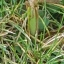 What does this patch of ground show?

grass
